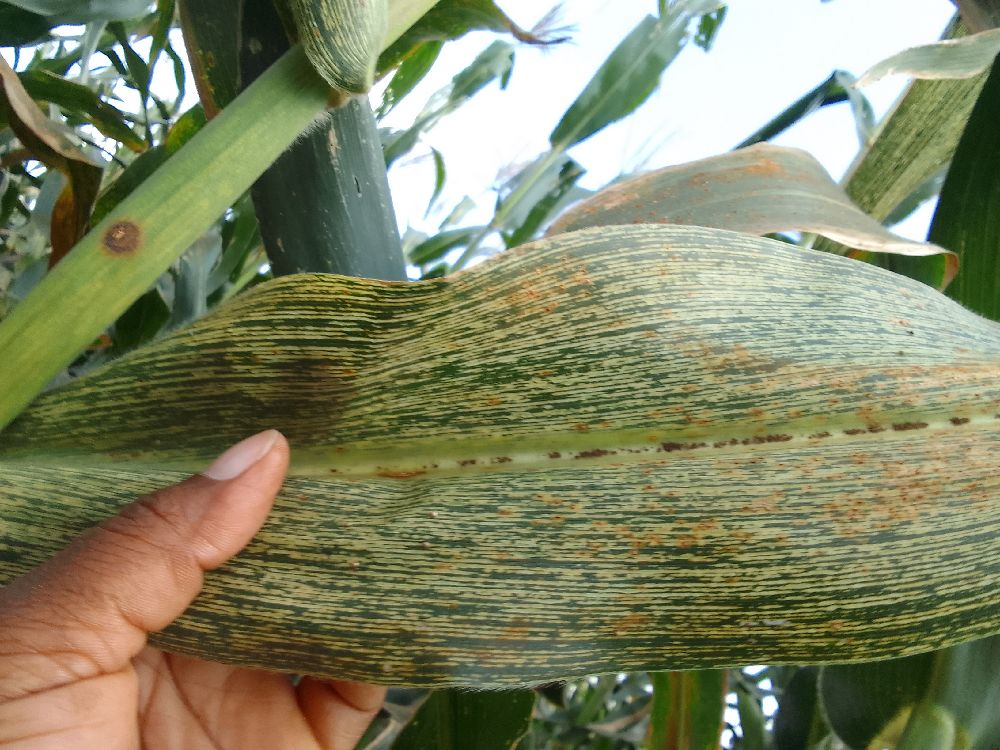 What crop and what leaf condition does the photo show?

maize, maize streak virus
